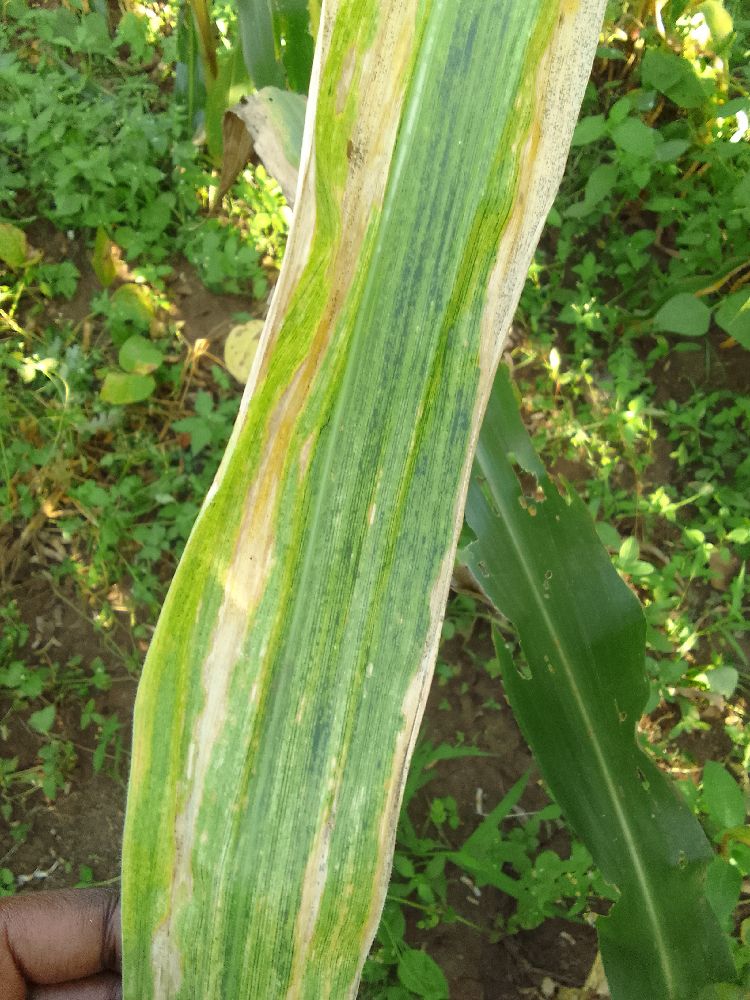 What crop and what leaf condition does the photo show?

maize, maize lethal necrosis
